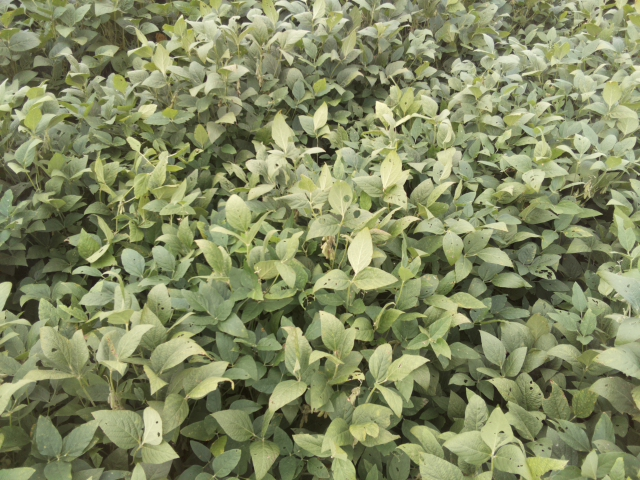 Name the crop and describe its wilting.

soybean, leaflets folding inward at secondary pulvinus with no turgor loss in leaflets or petioles
